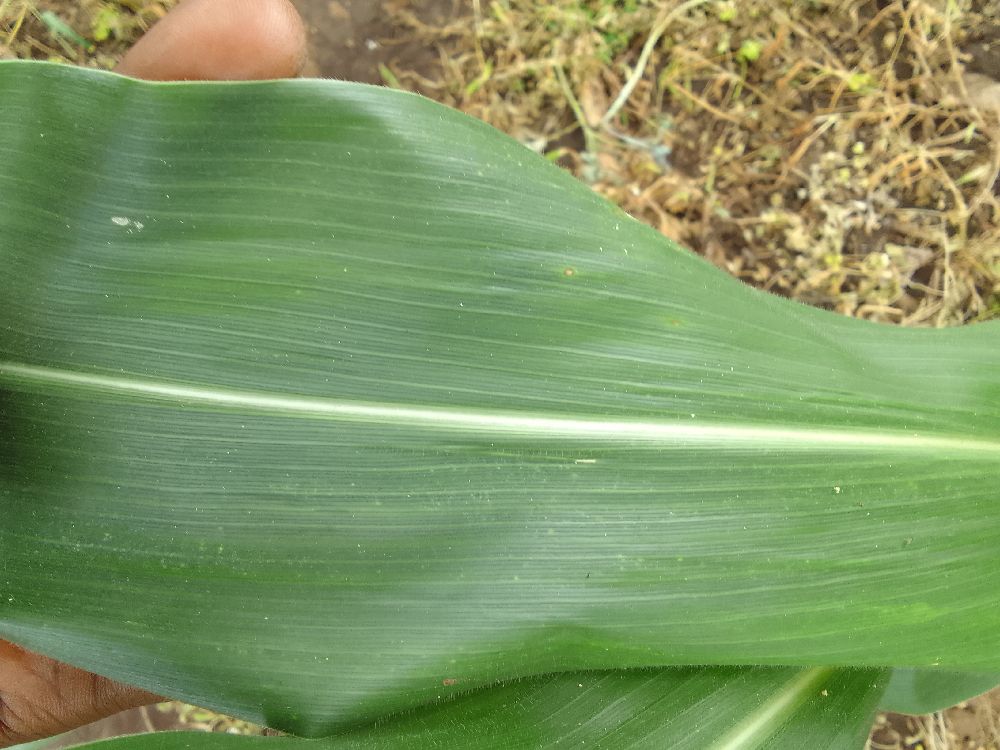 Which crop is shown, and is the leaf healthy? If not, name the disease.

maize, healthy
